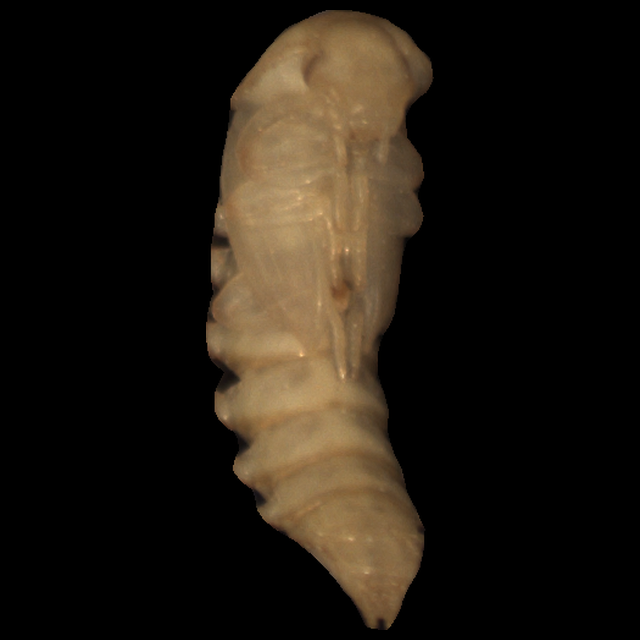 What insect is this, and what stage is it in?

mealworm pupa
